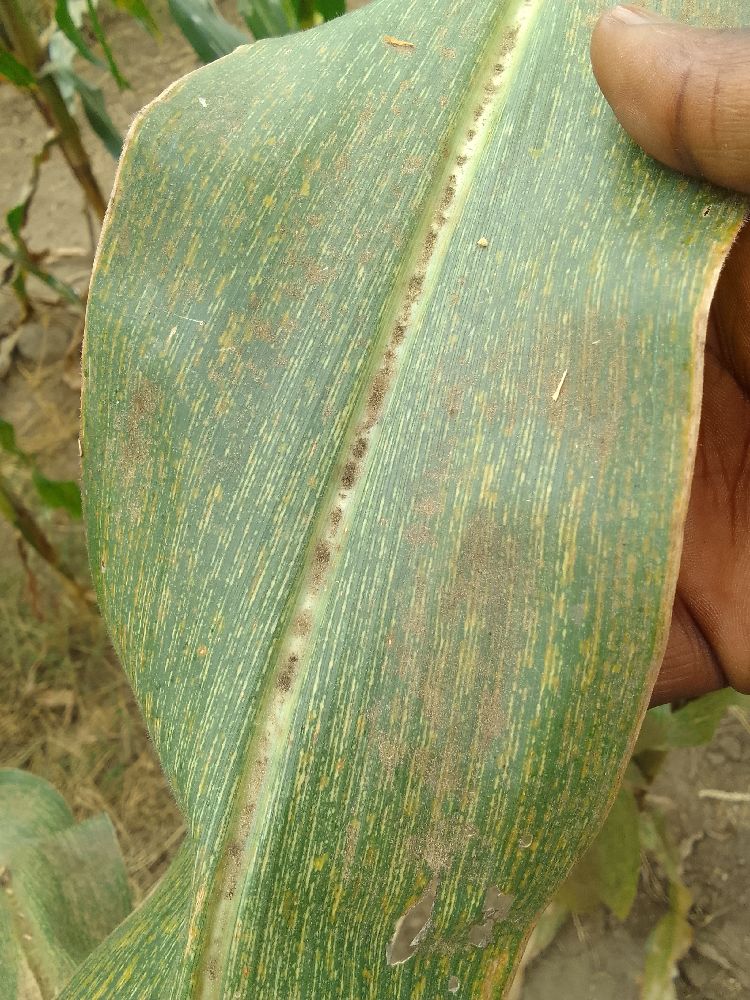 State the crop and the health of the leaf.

maize, maize streak virus
